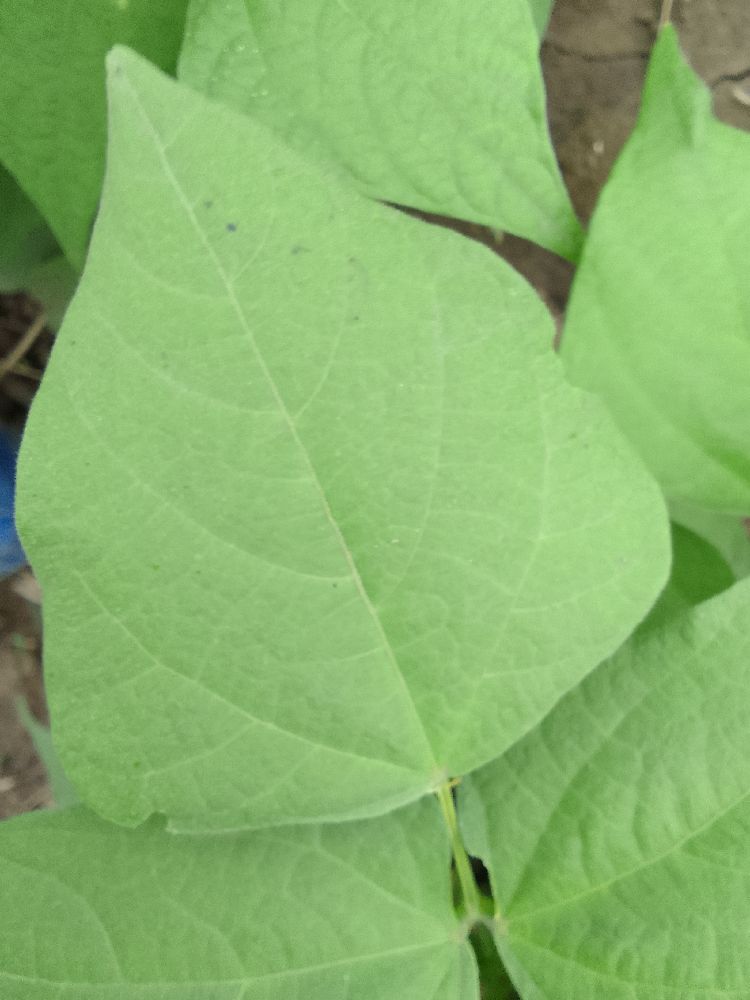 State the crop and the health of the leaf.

common bean, healthy
